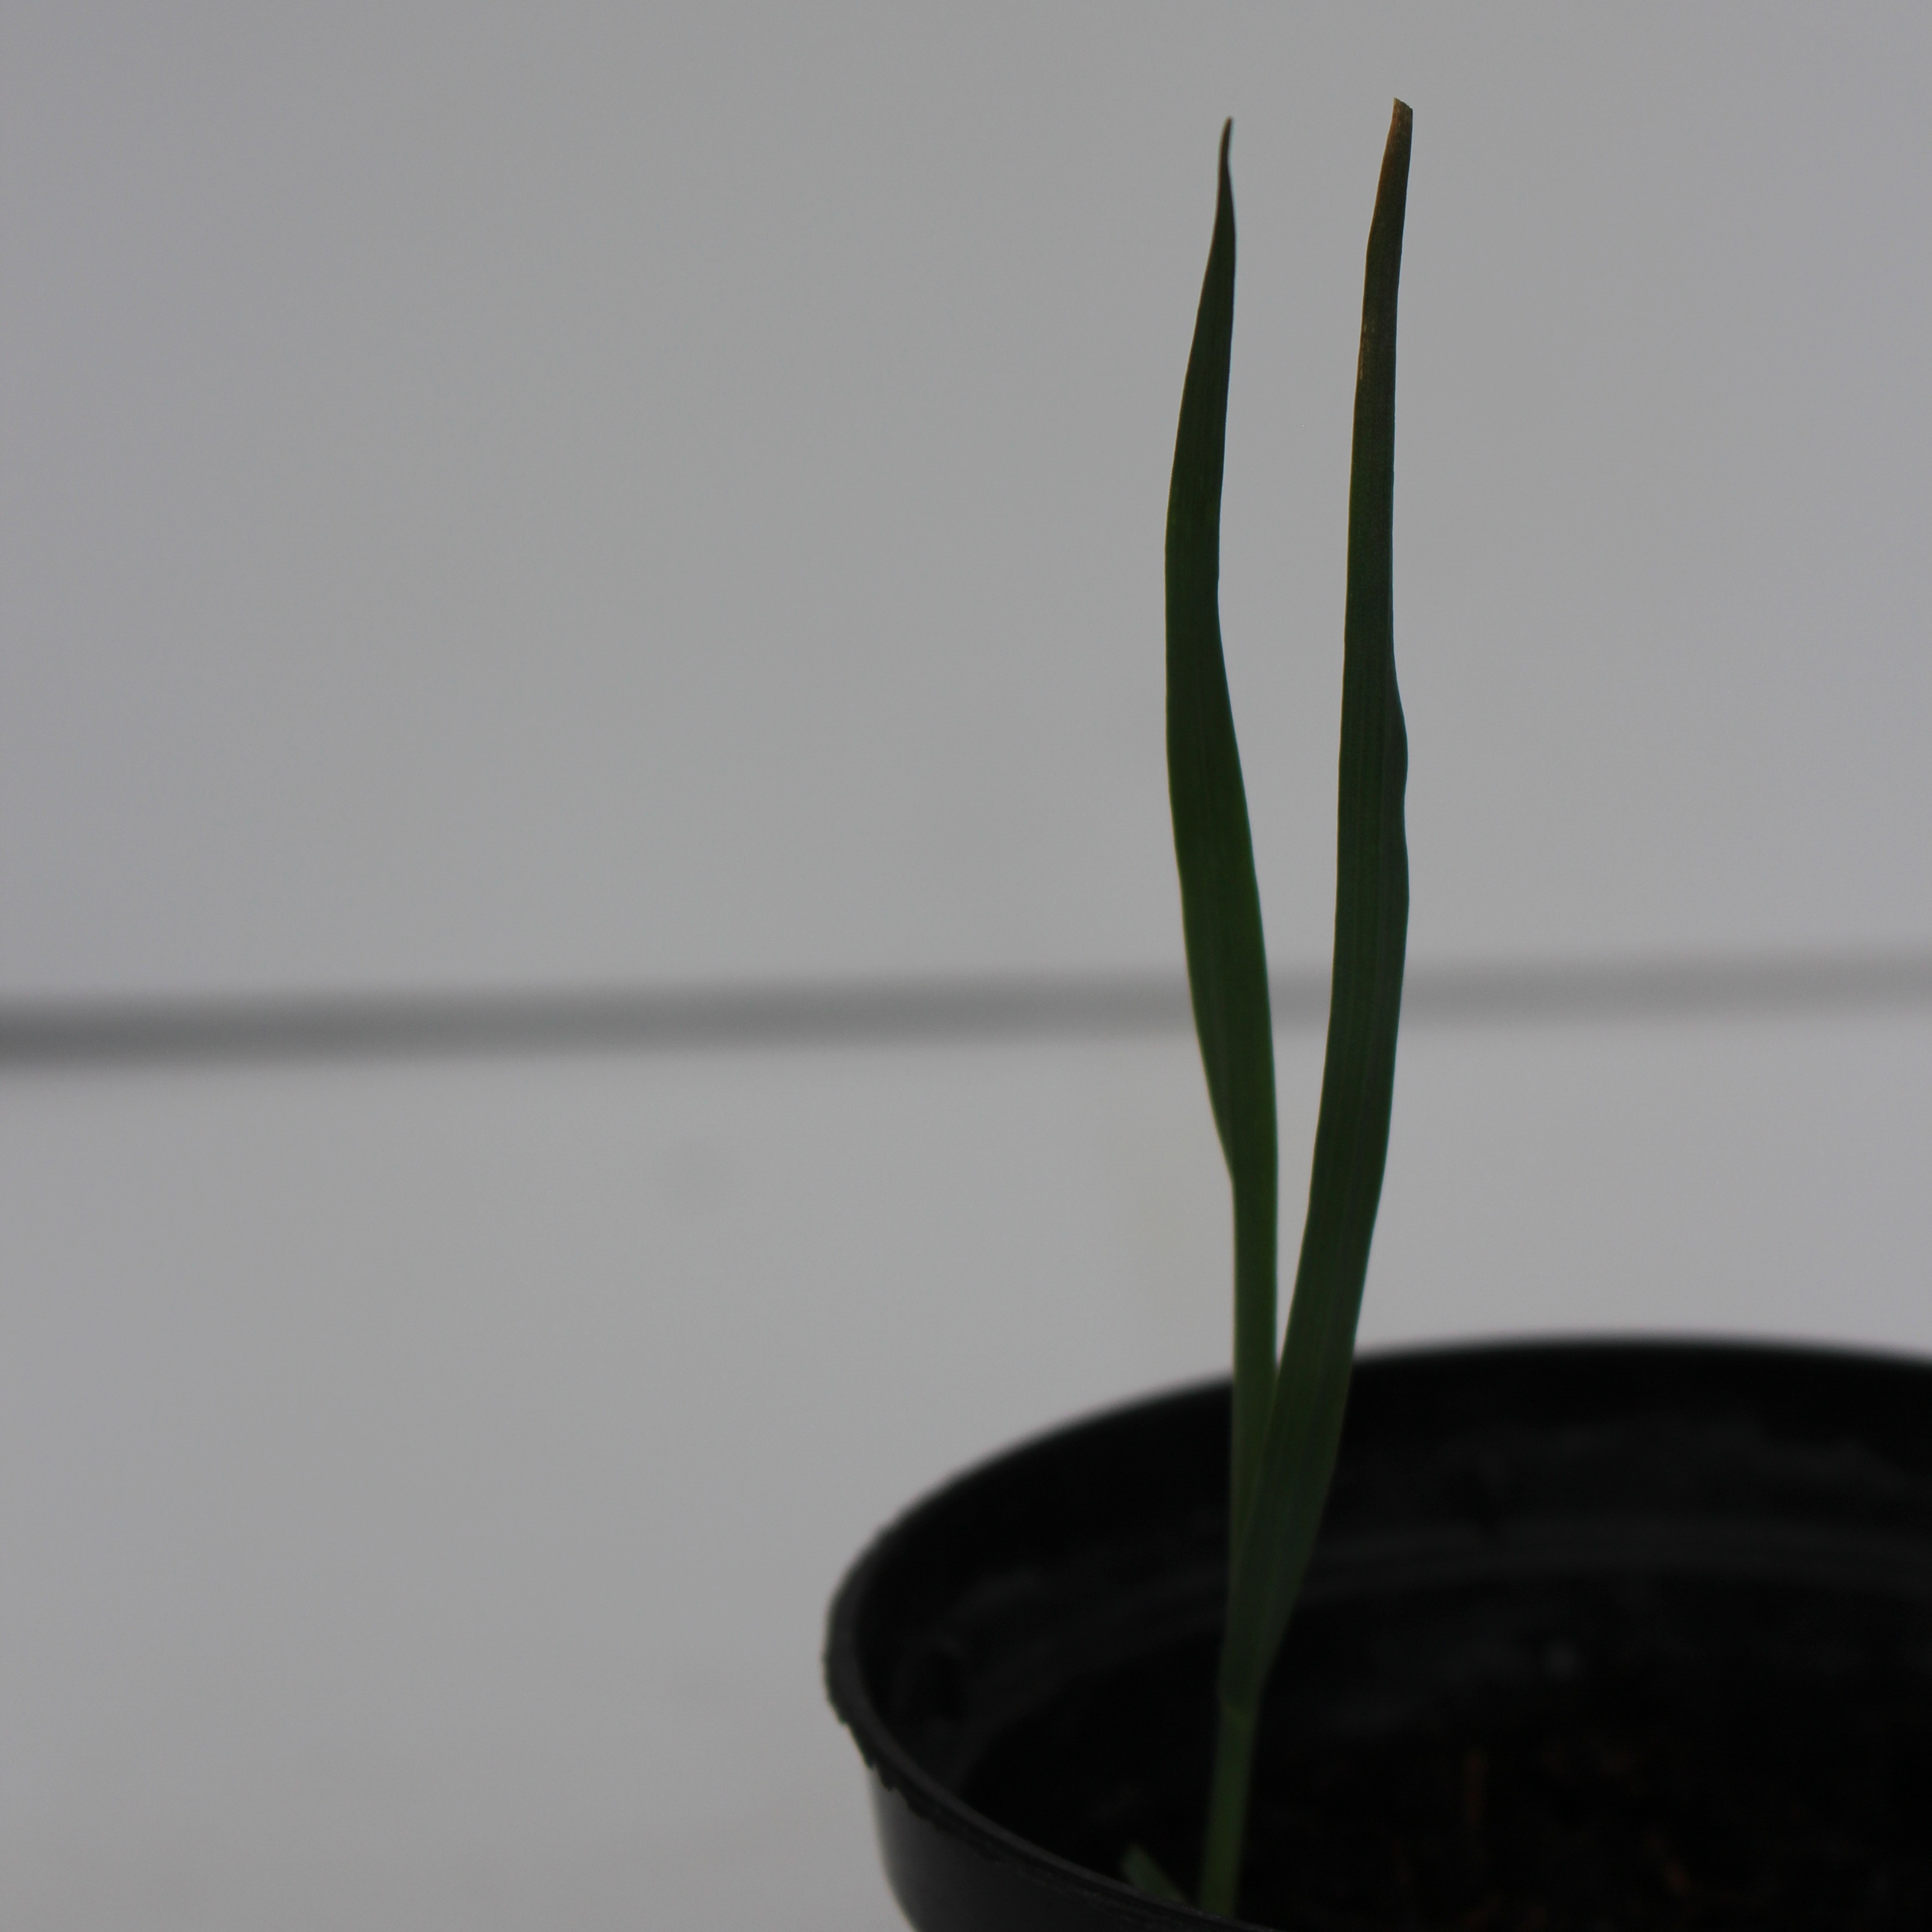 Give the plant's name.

Avena sterilis
